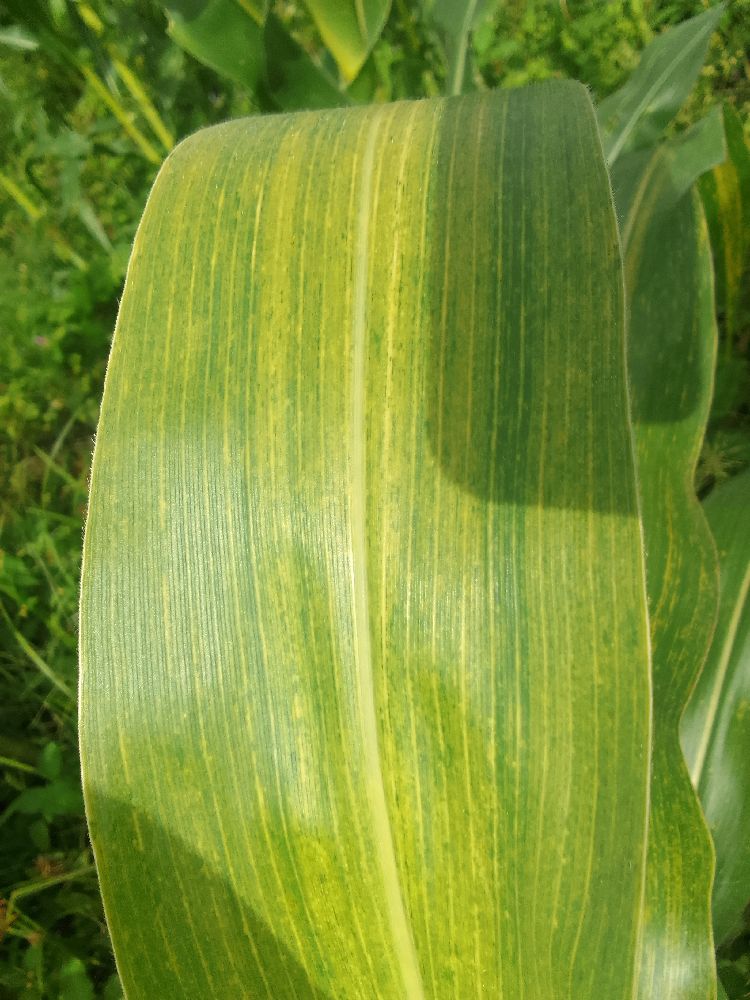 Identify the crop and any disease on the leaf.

maize, maize lethal necrosis
